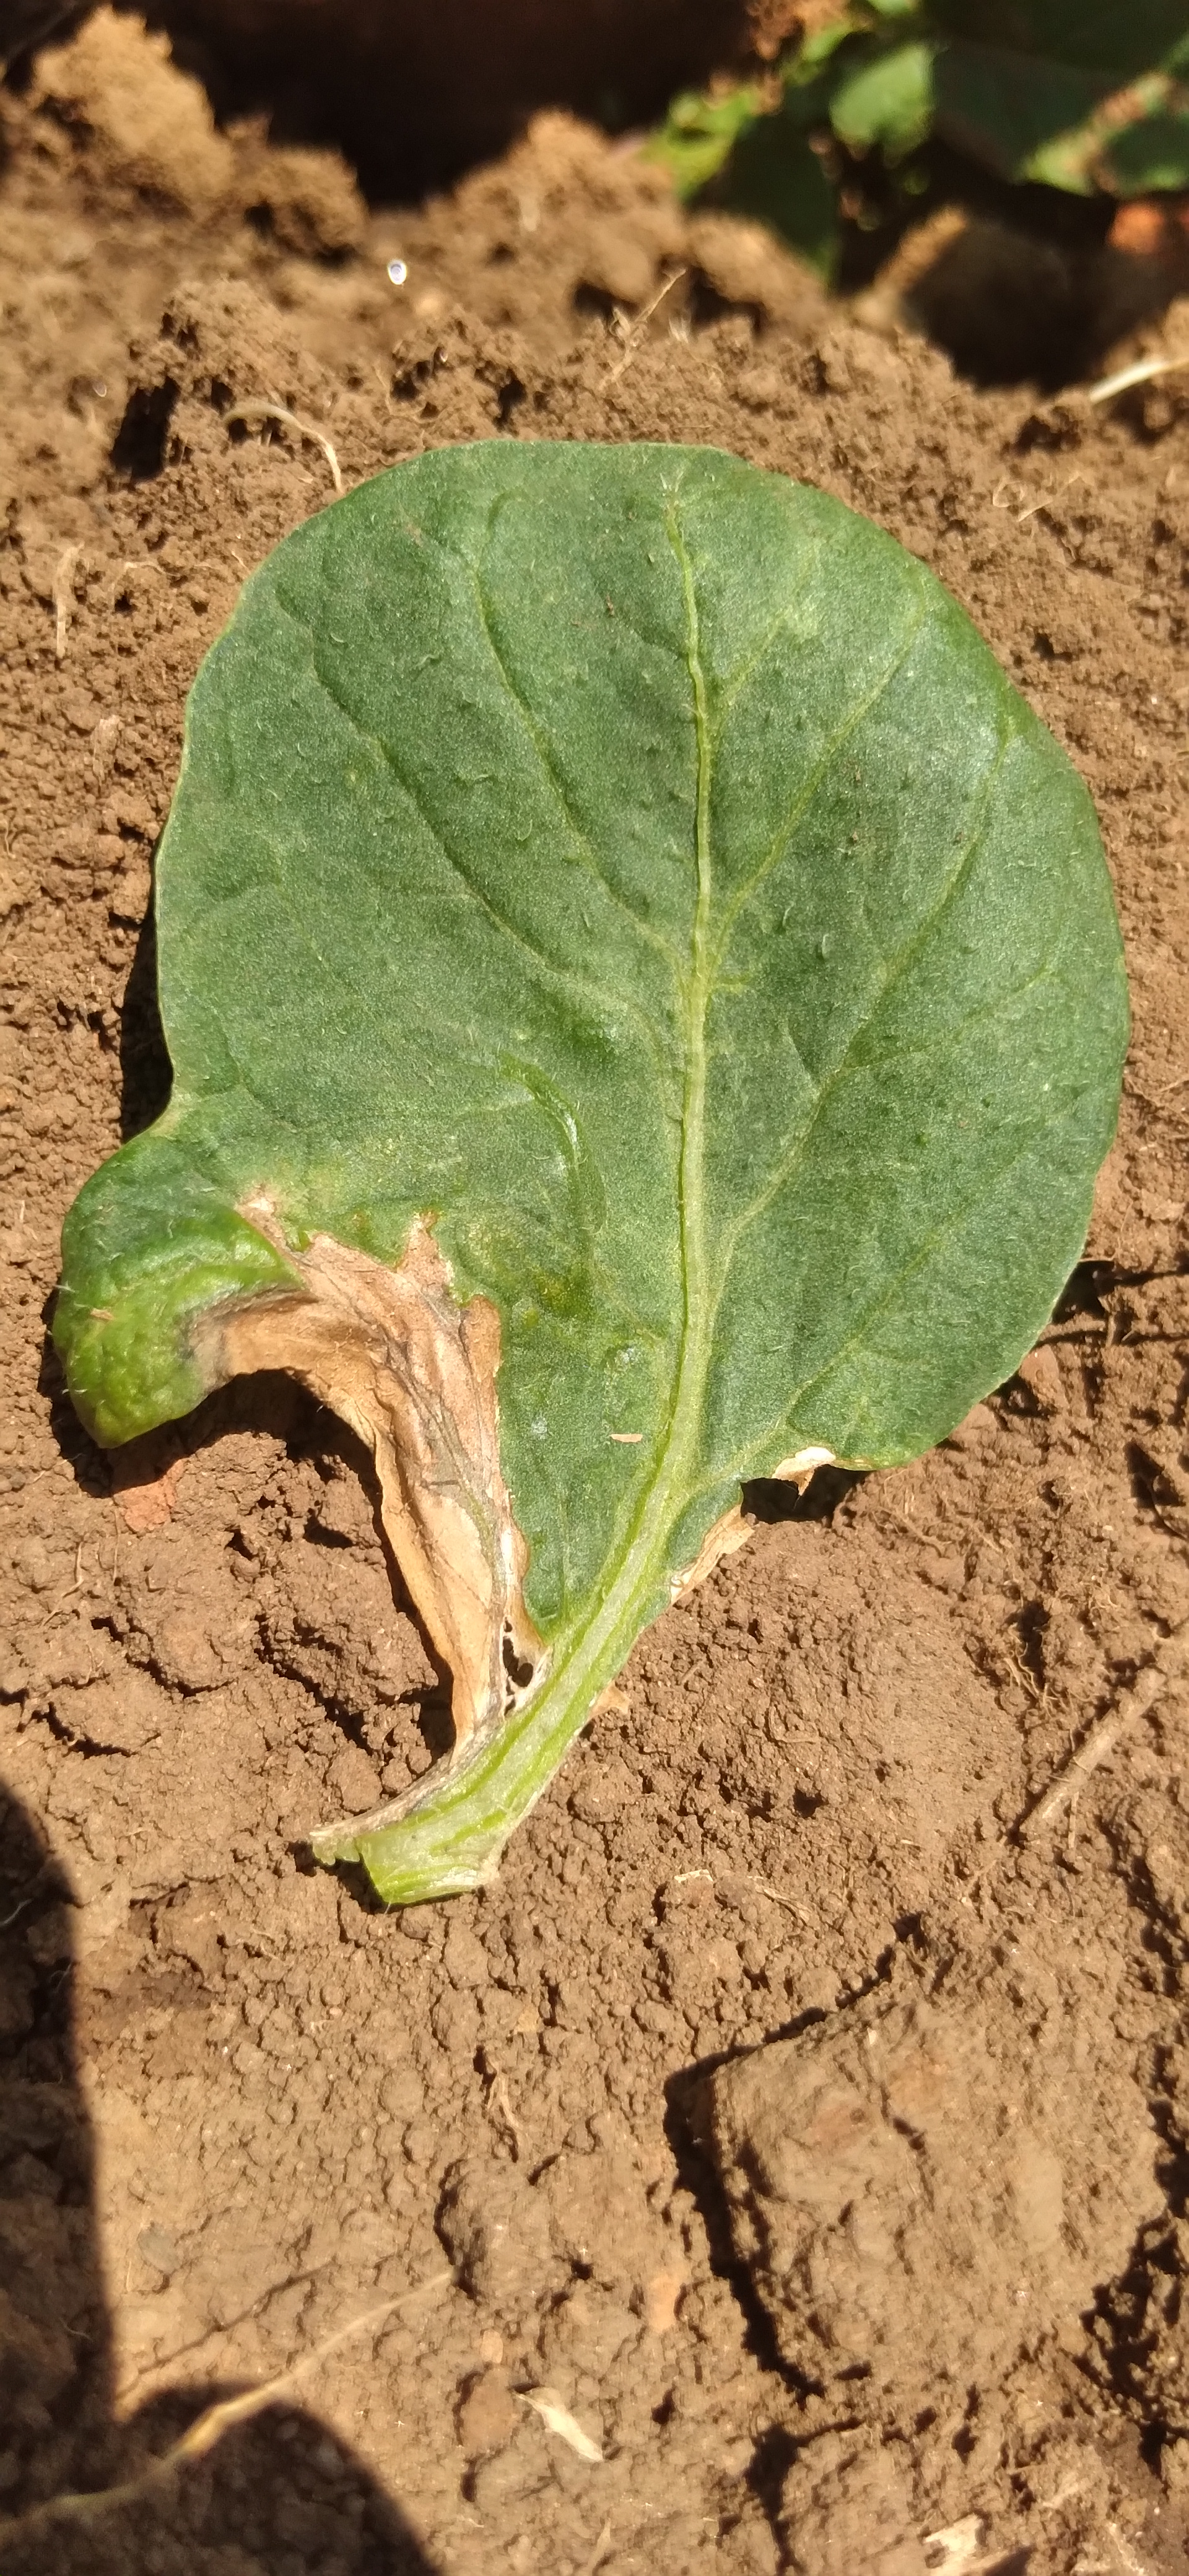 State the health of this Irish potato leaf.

early blight
